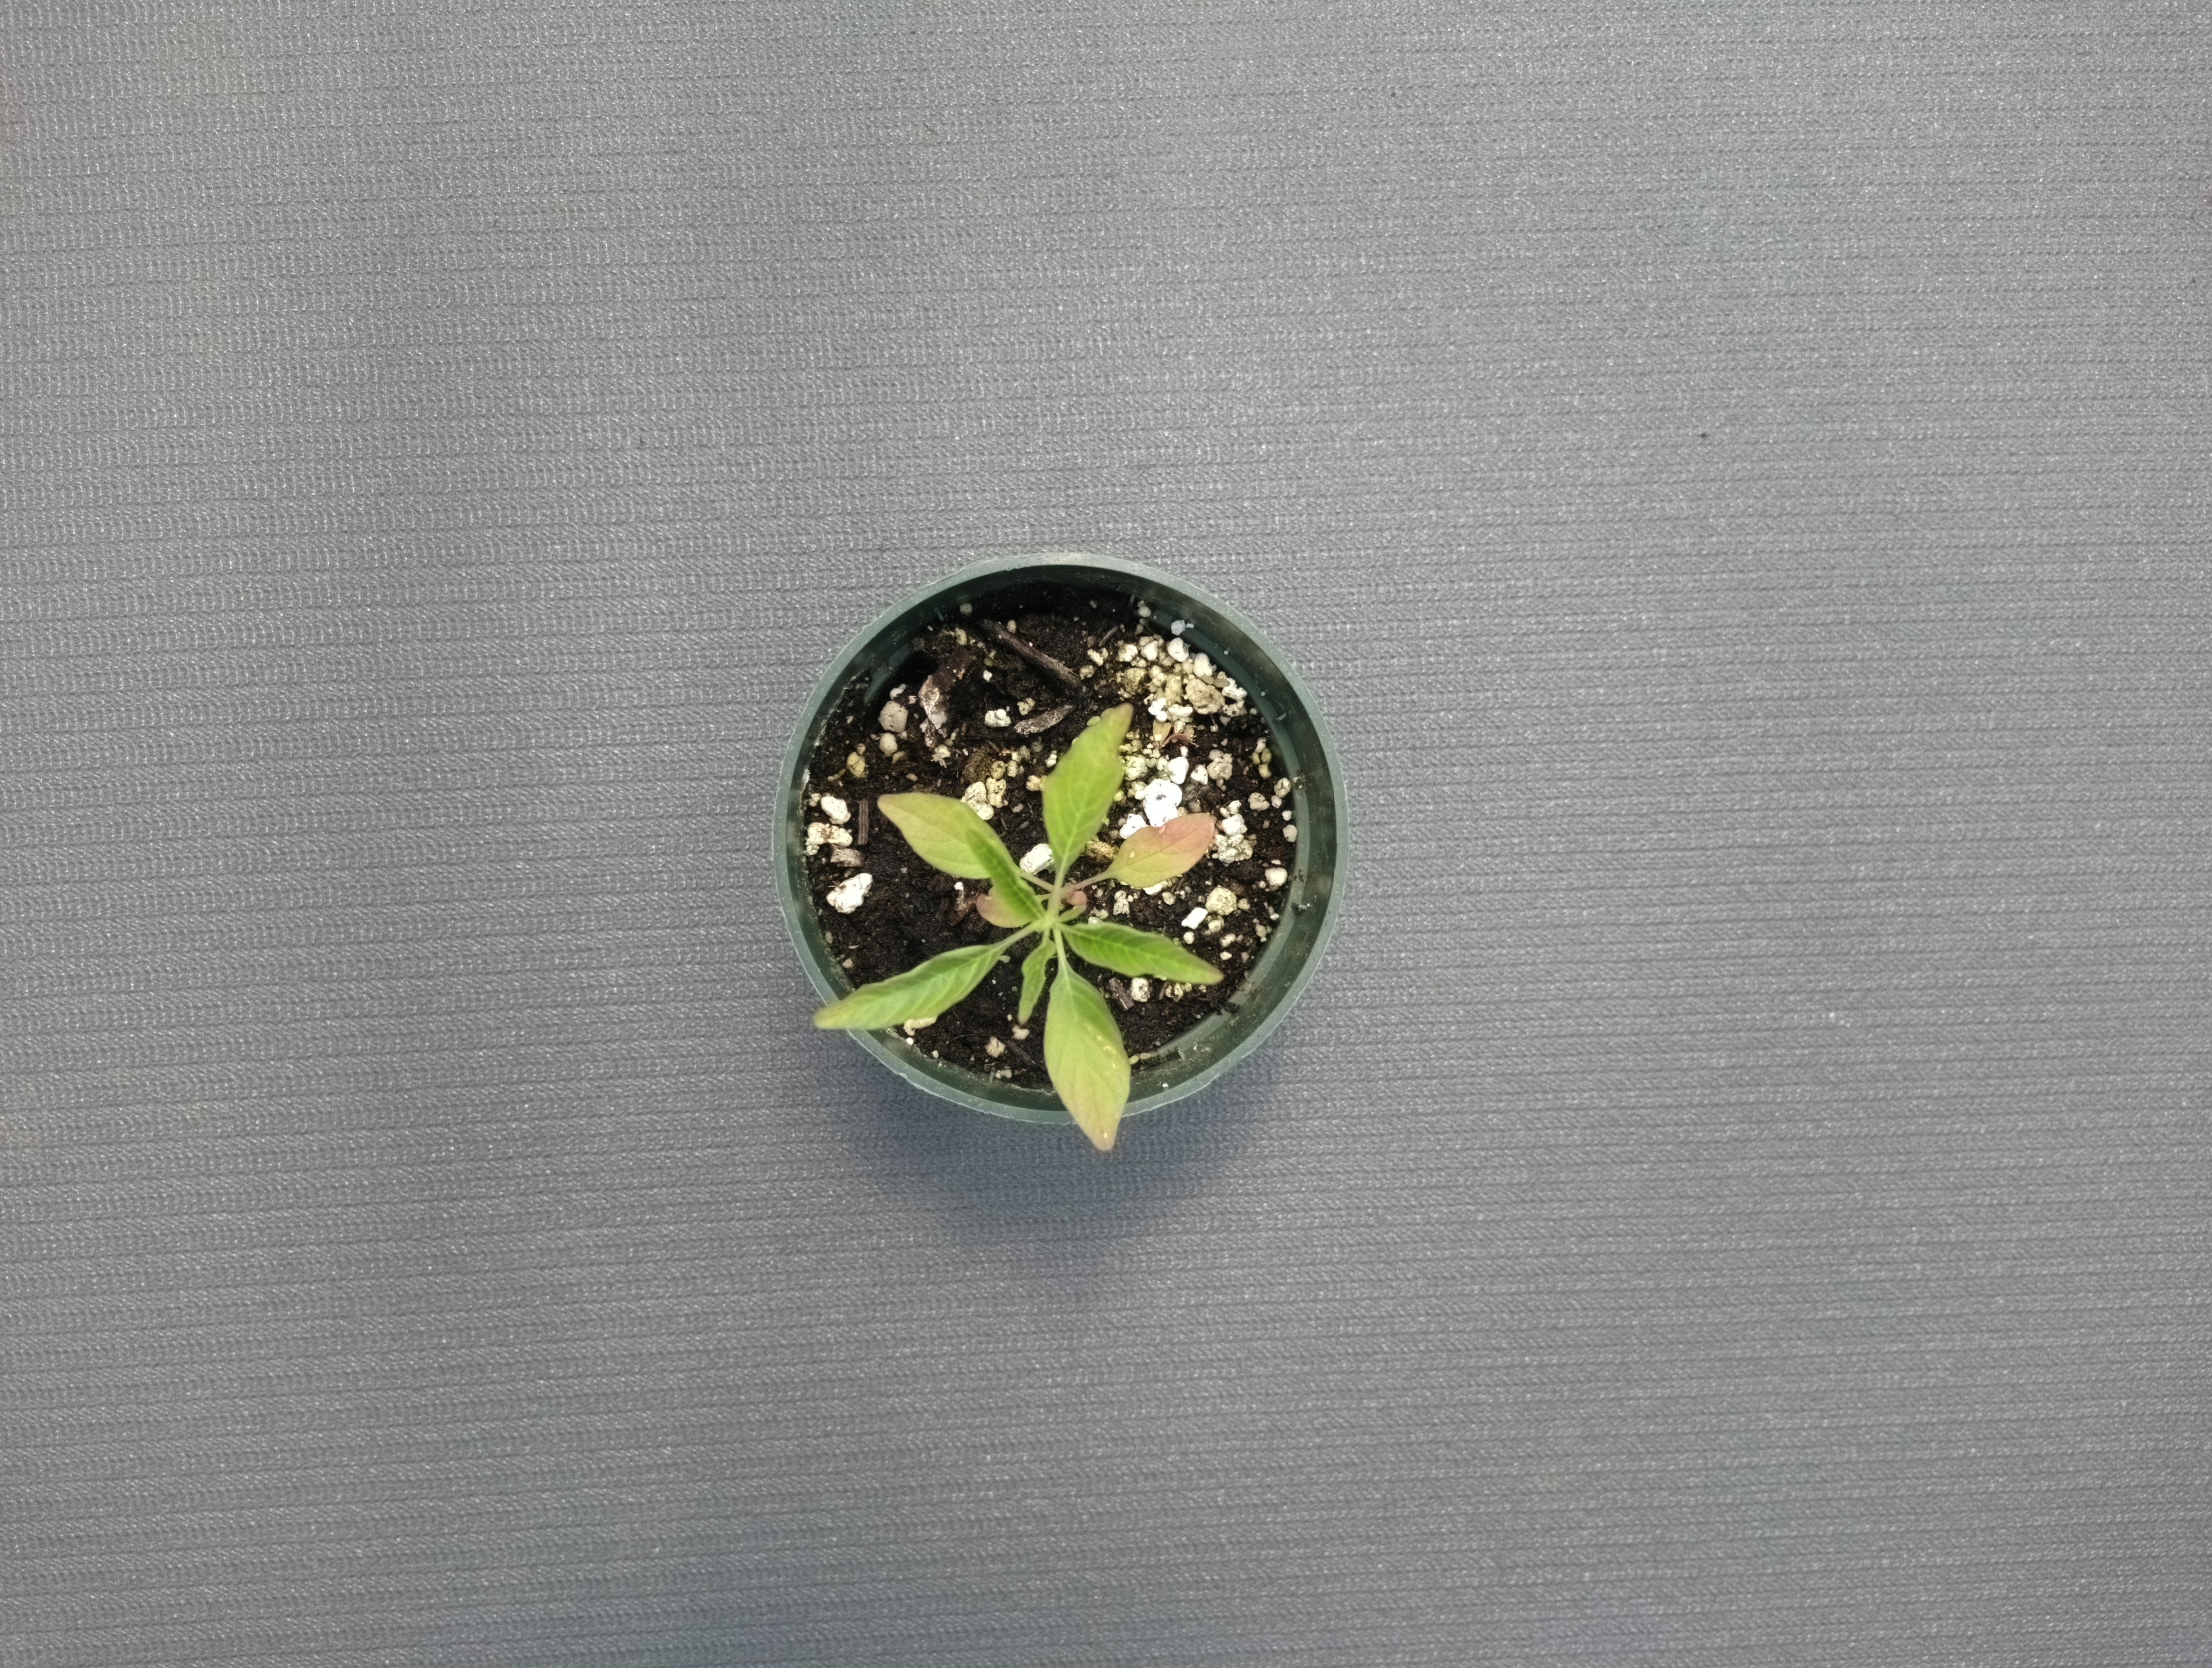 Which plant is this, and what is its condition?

waterhemp, healthy untreated
